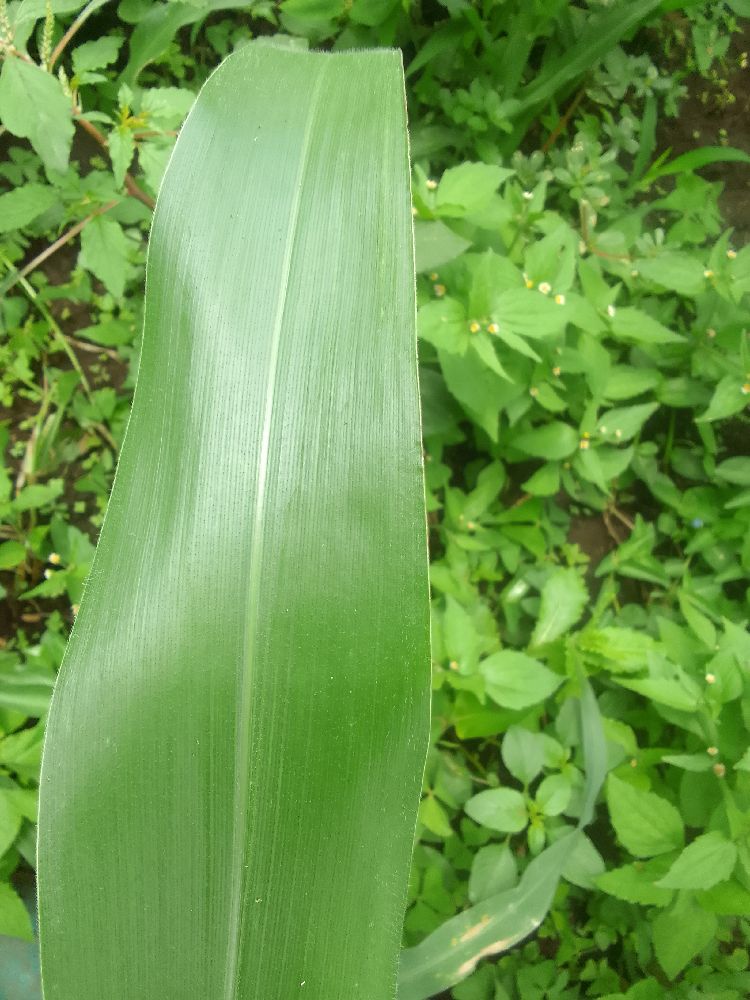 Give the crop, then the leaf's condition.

maize, healthy
